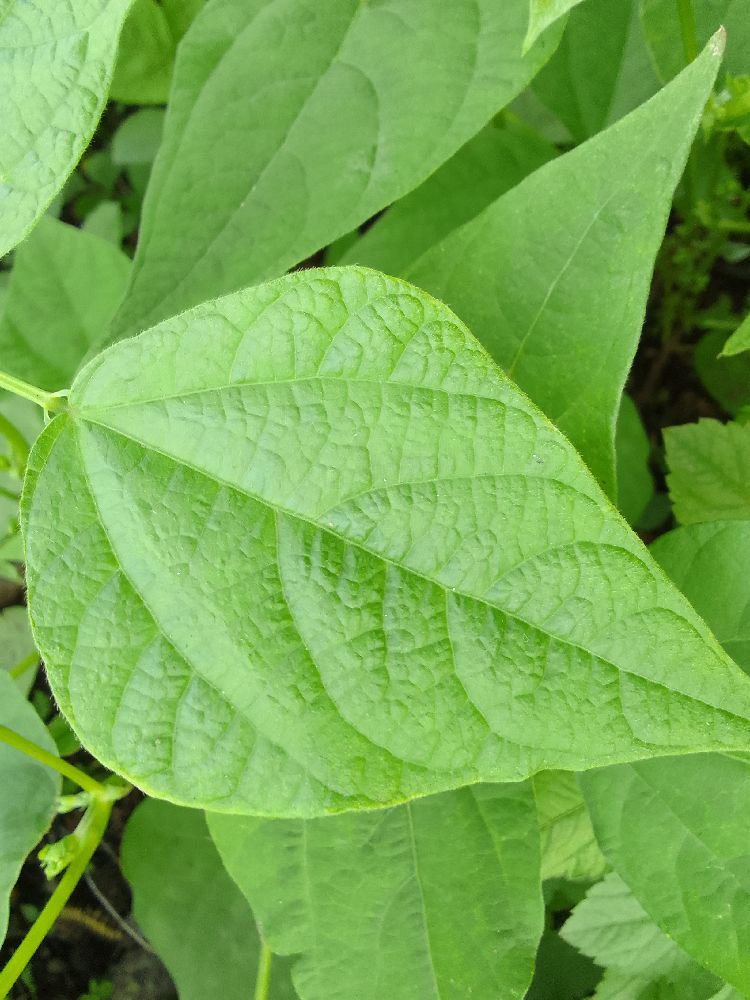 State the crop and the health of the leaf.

common bean, healthy
